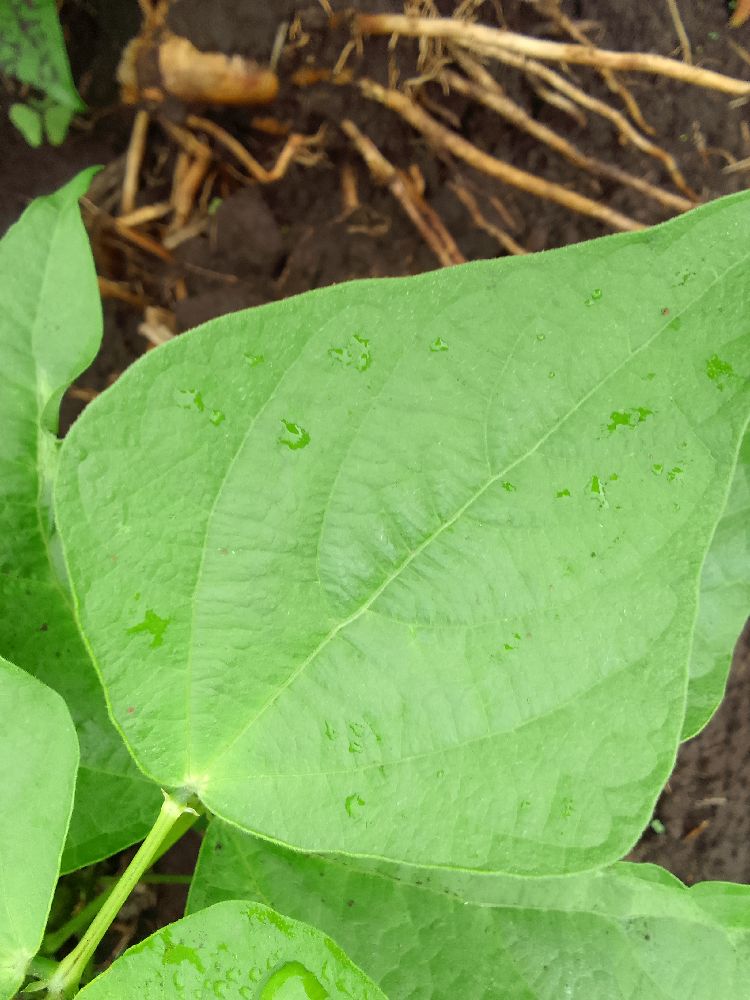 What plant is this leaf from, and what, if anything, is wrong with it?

common bean, healthy
